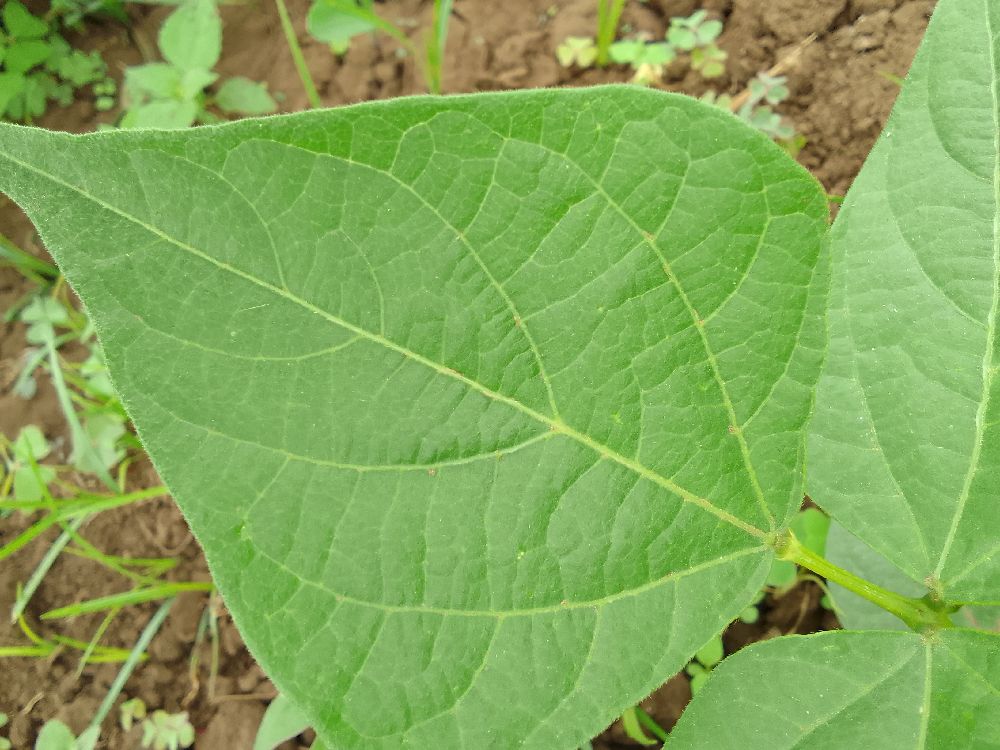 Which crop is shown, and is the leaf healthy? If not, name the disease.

common bean, healthy
